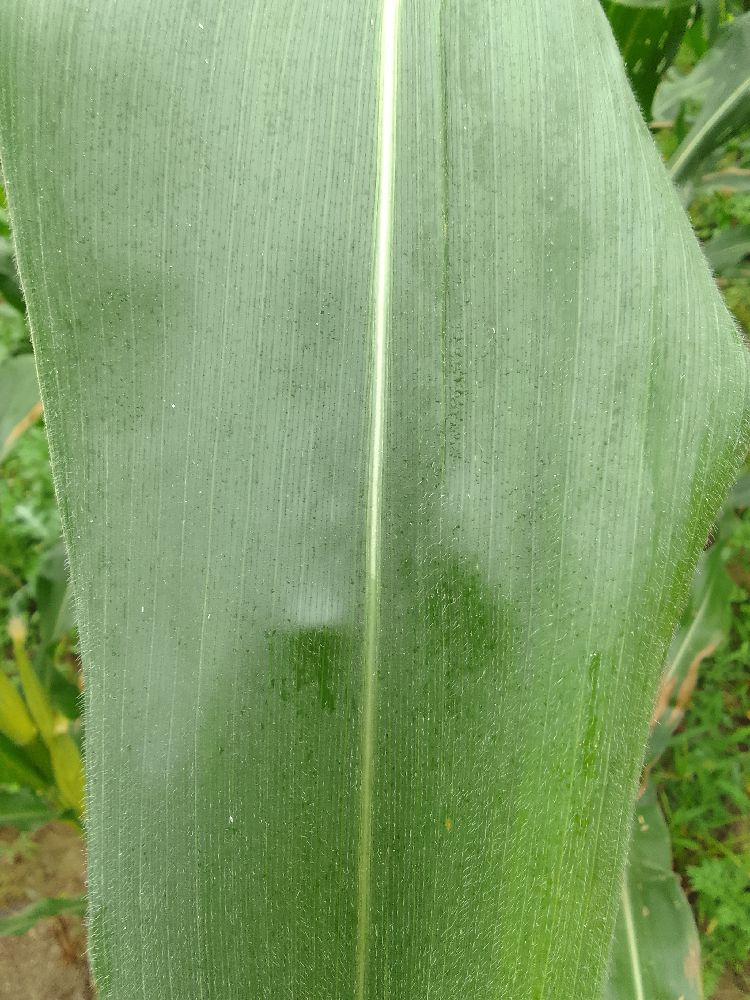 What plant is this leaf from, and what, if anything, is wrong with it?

maize, healthy
